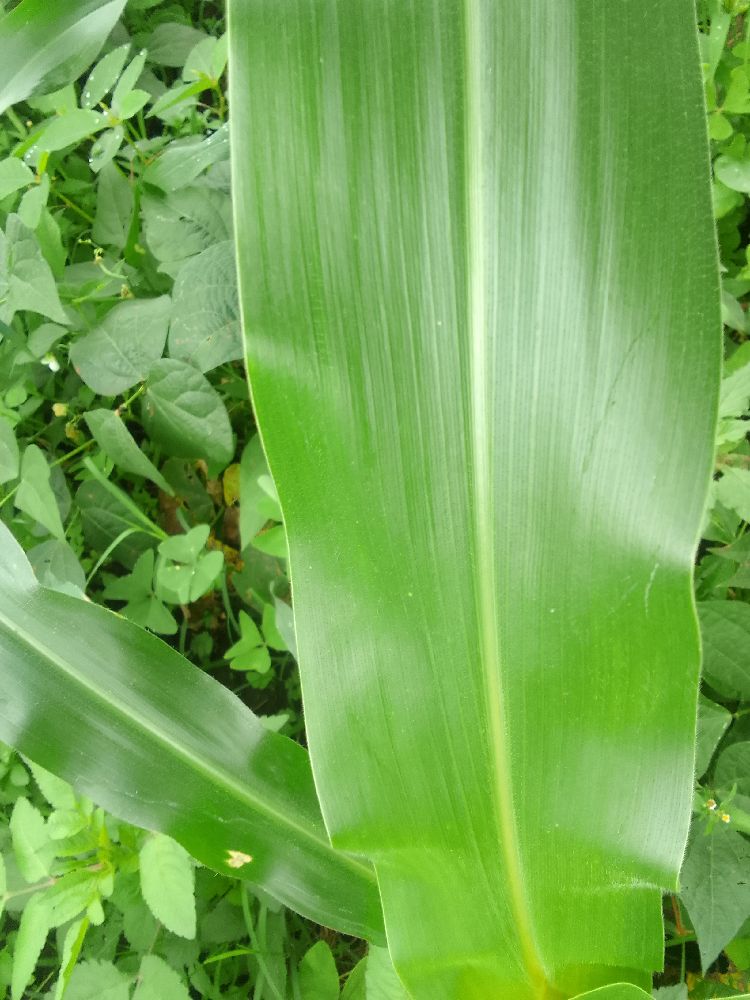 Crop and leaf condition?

maize, healthy
